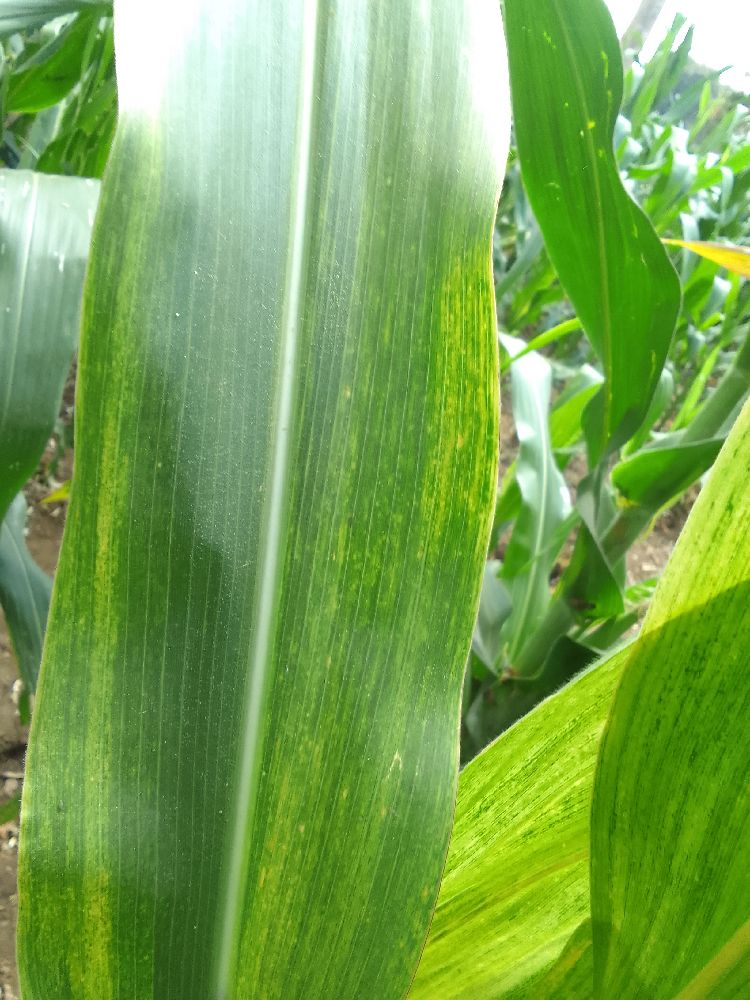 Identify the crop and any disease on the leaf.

maize, maize lethal necrosis
